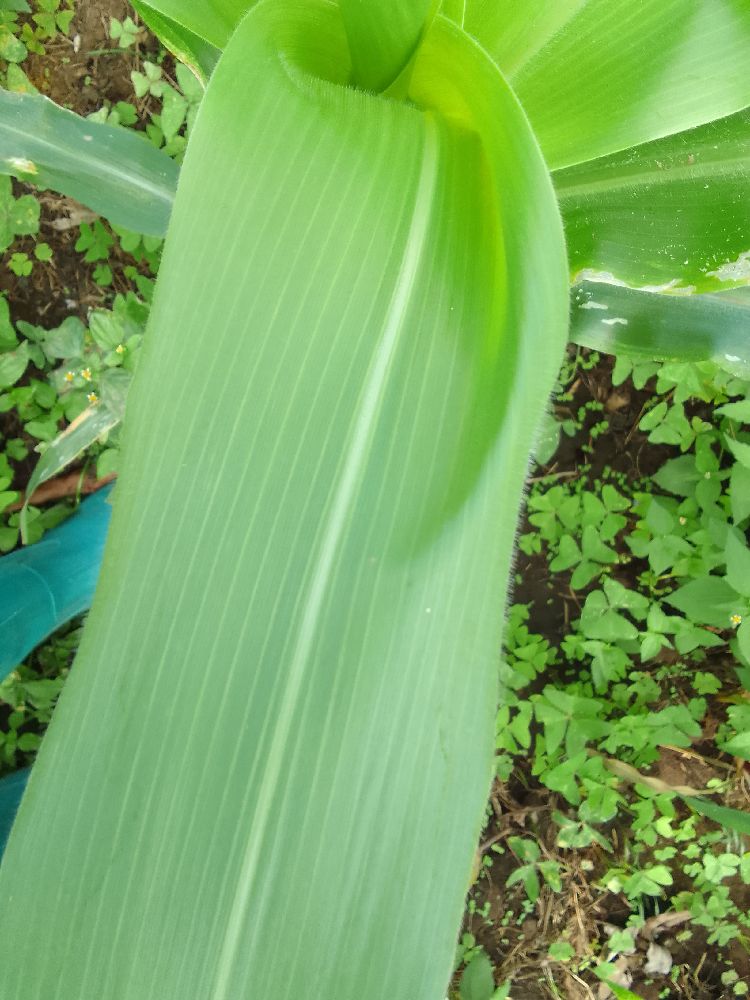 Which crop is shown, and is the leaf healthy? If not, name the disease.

maize, healthy
